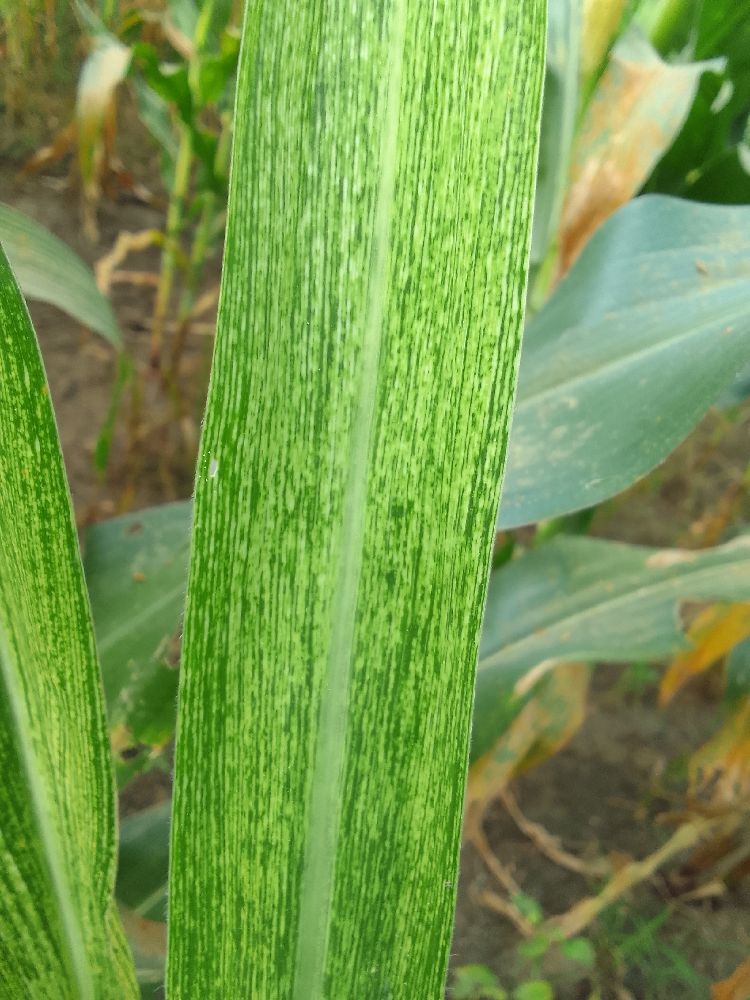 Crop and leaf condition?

maize, maize streak virus
